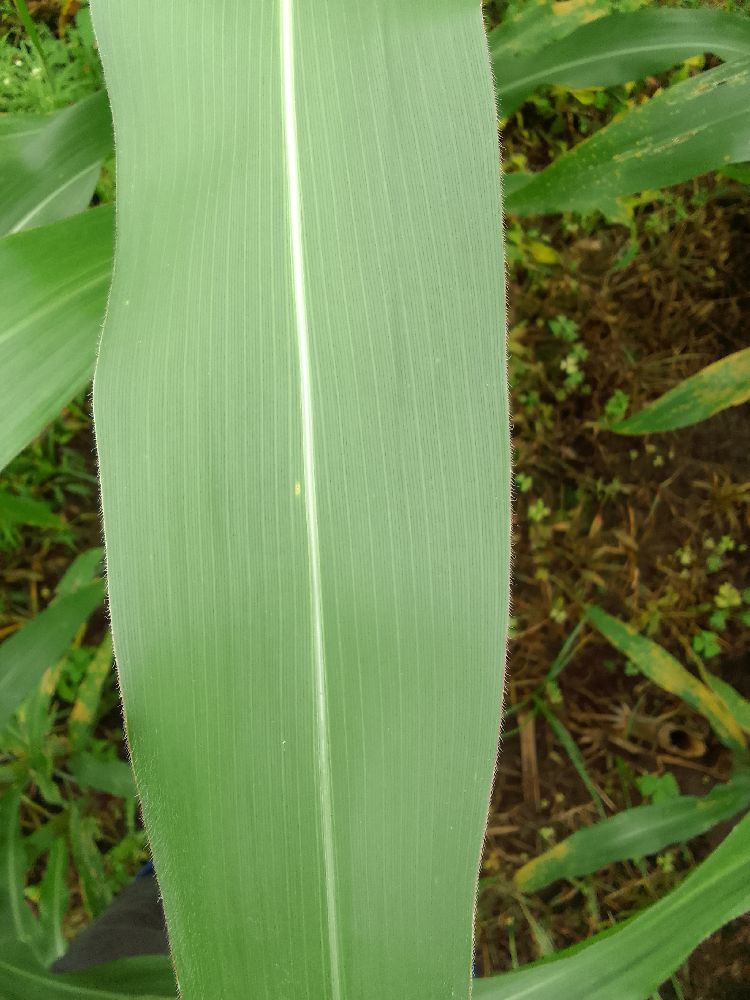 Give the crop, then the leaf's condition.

maize, healthy
